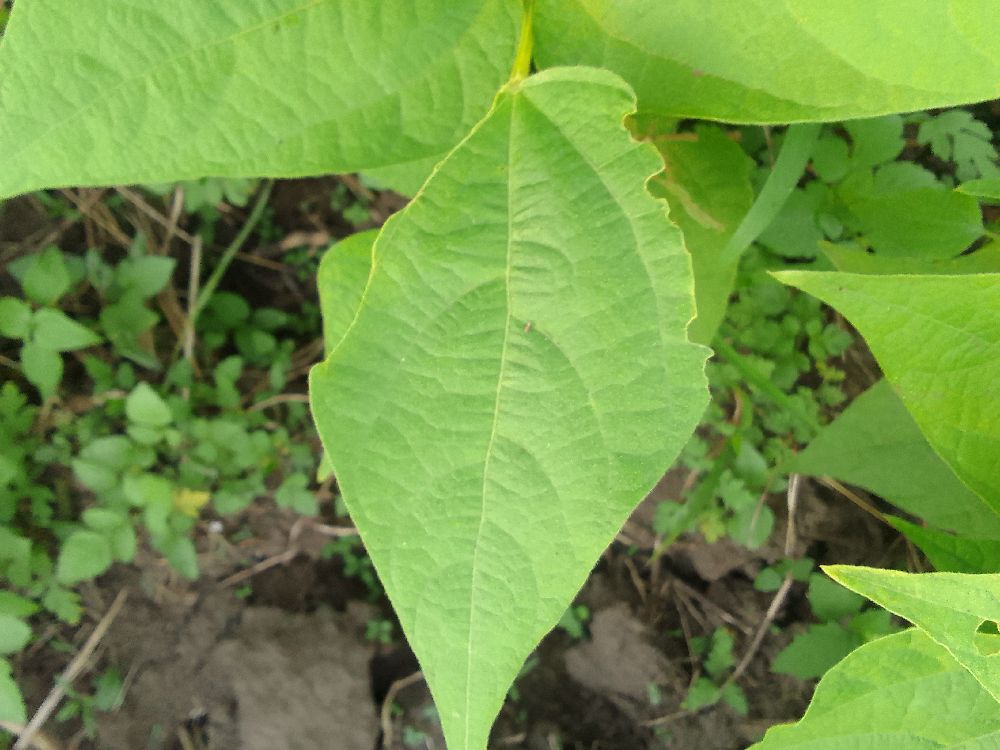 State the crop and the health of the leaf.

common bean, healthy
